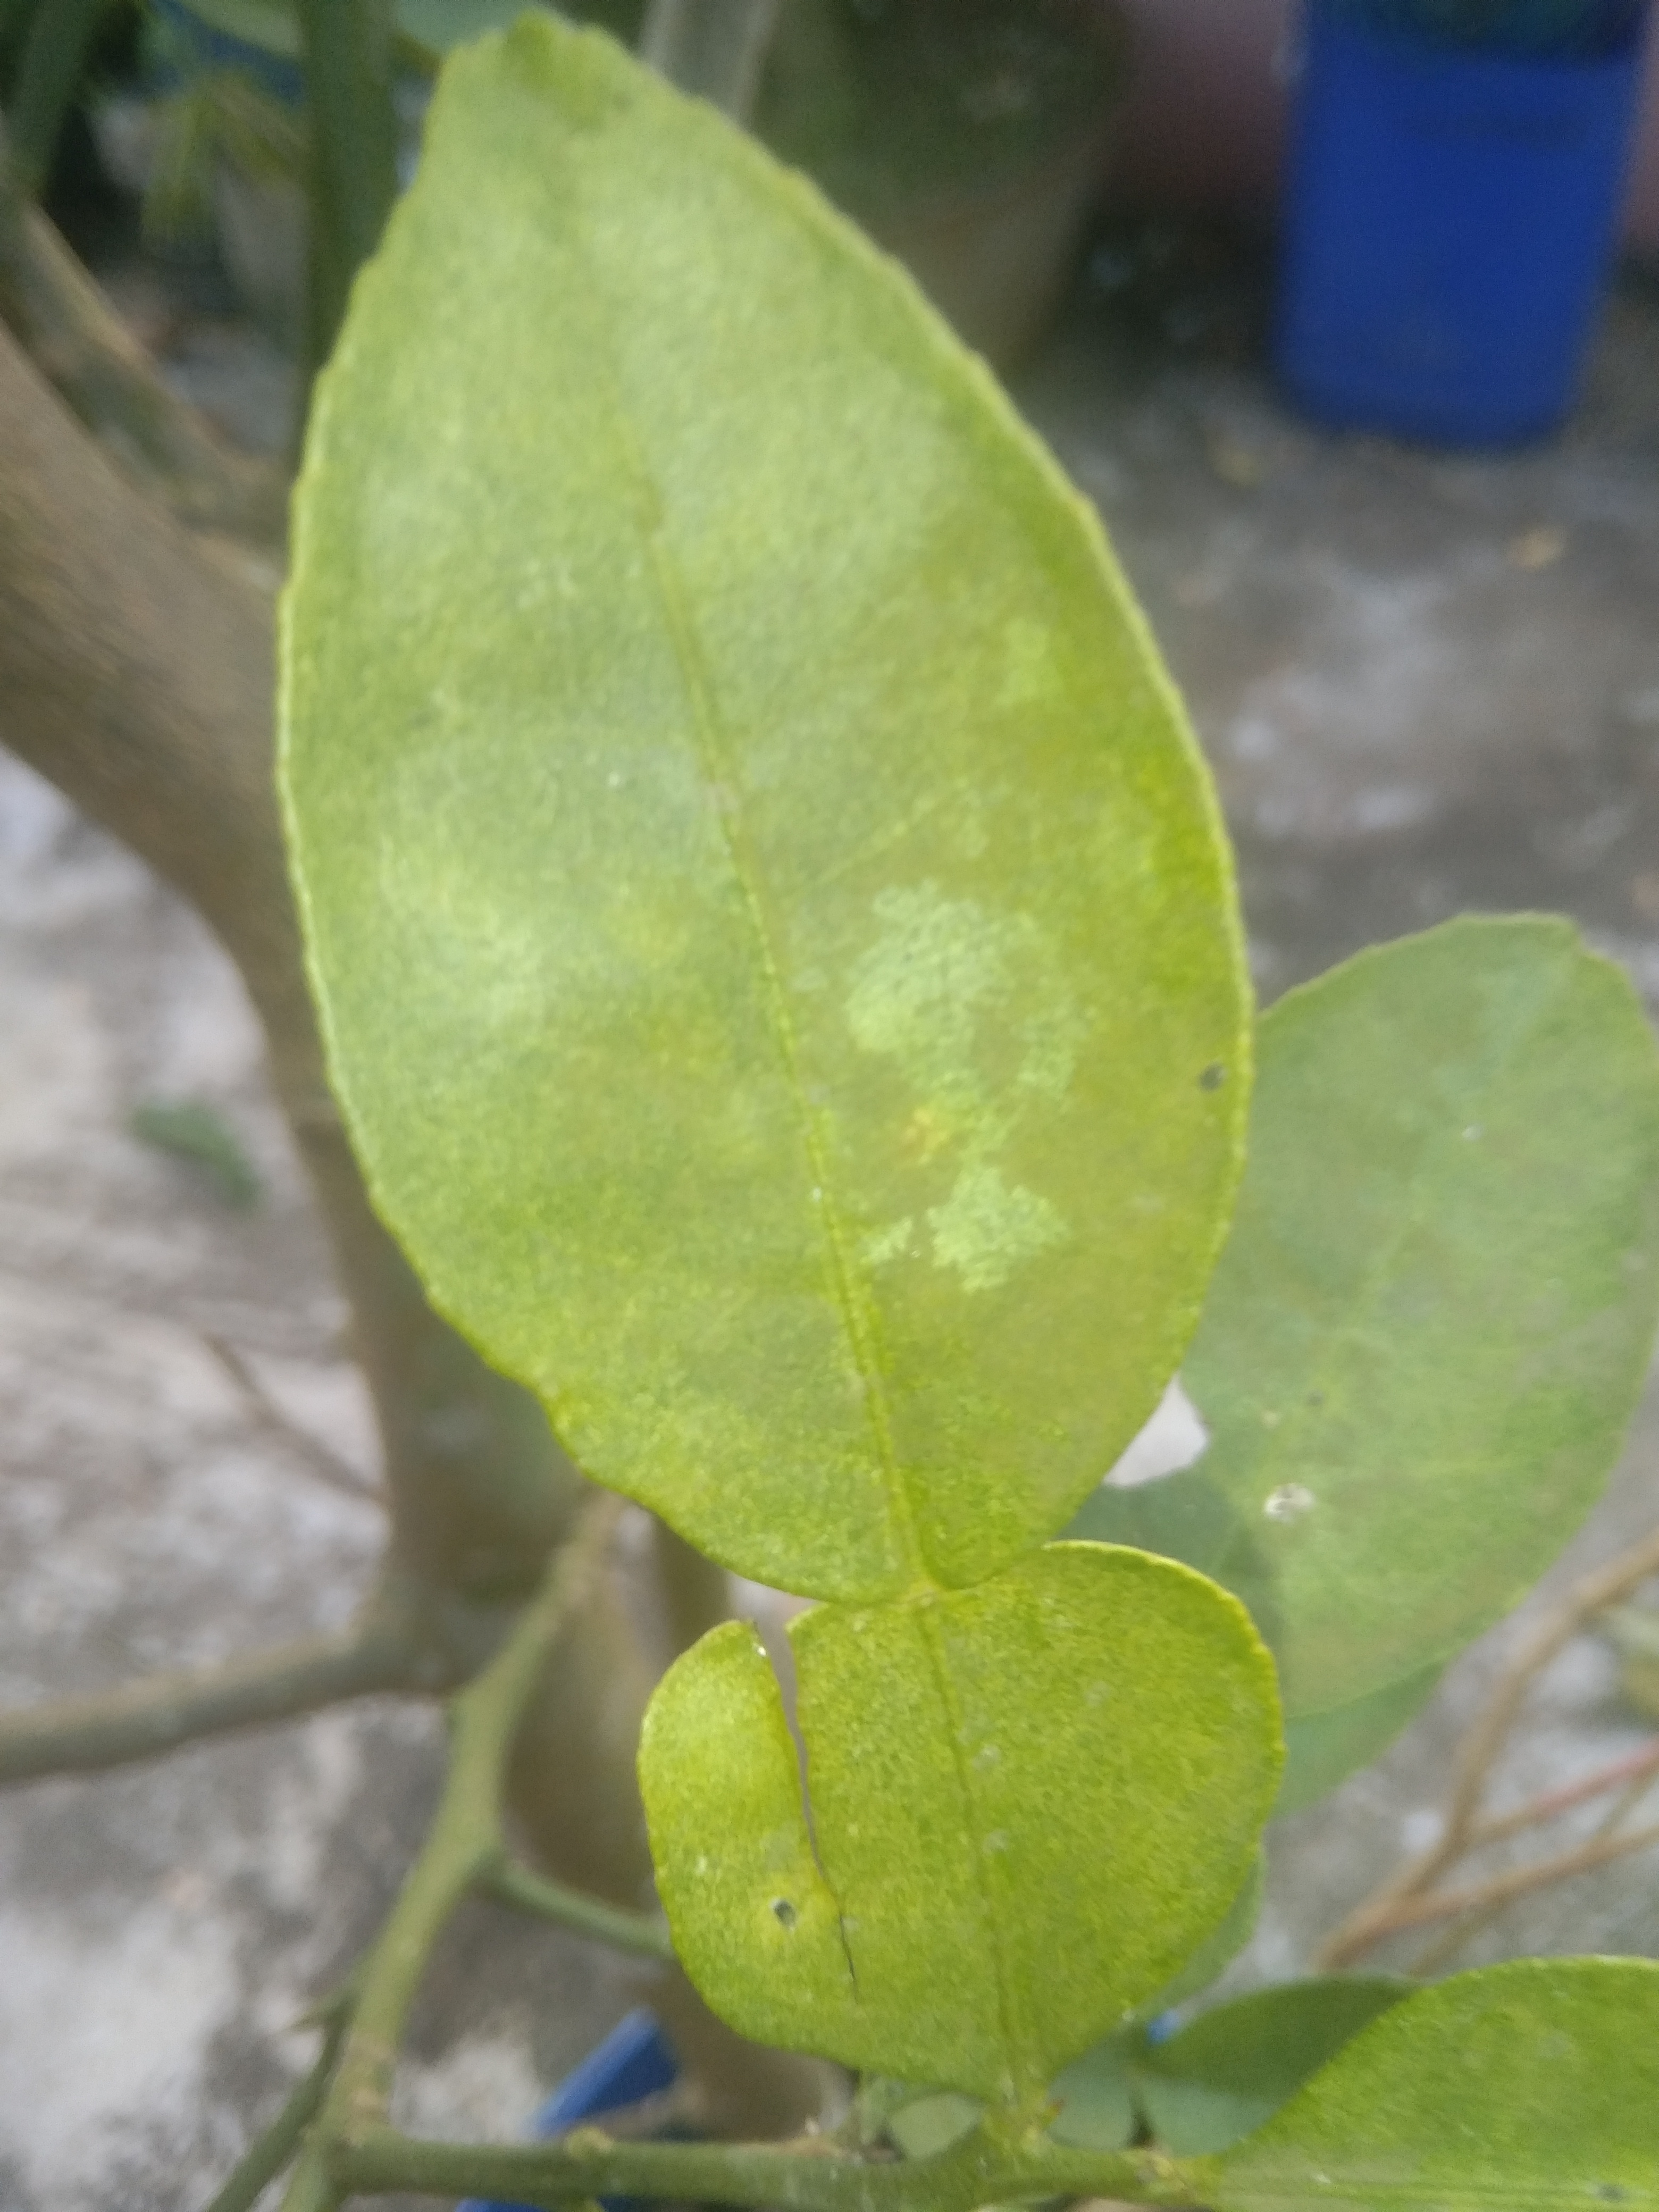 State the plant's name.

lemon
